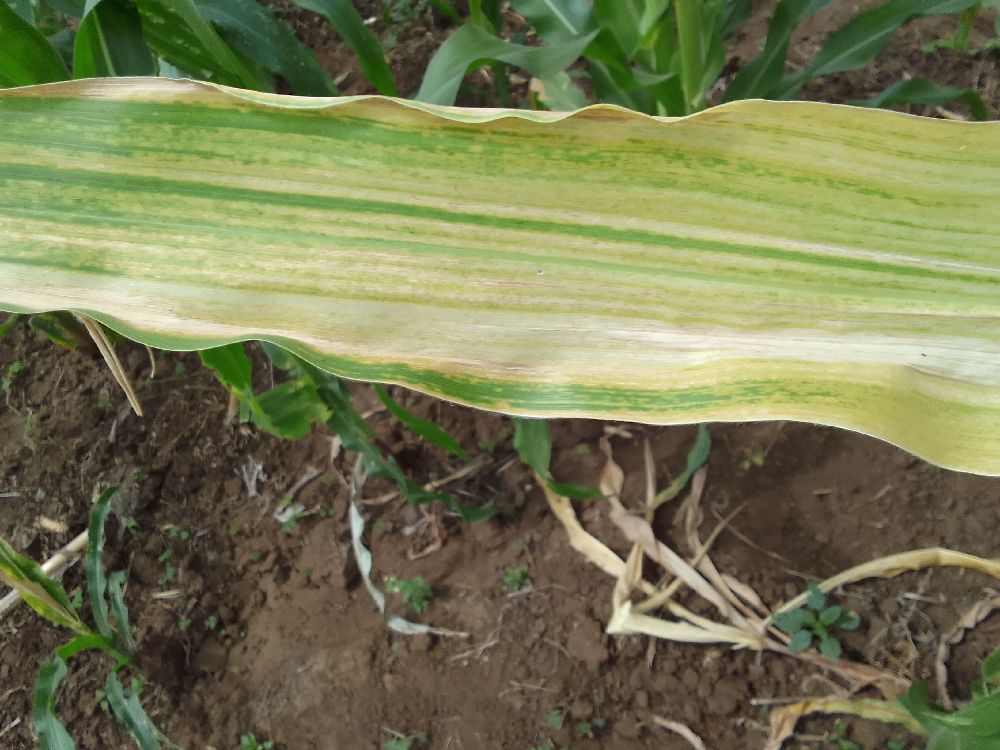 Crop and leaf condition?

maize, maize lethal necrosis
